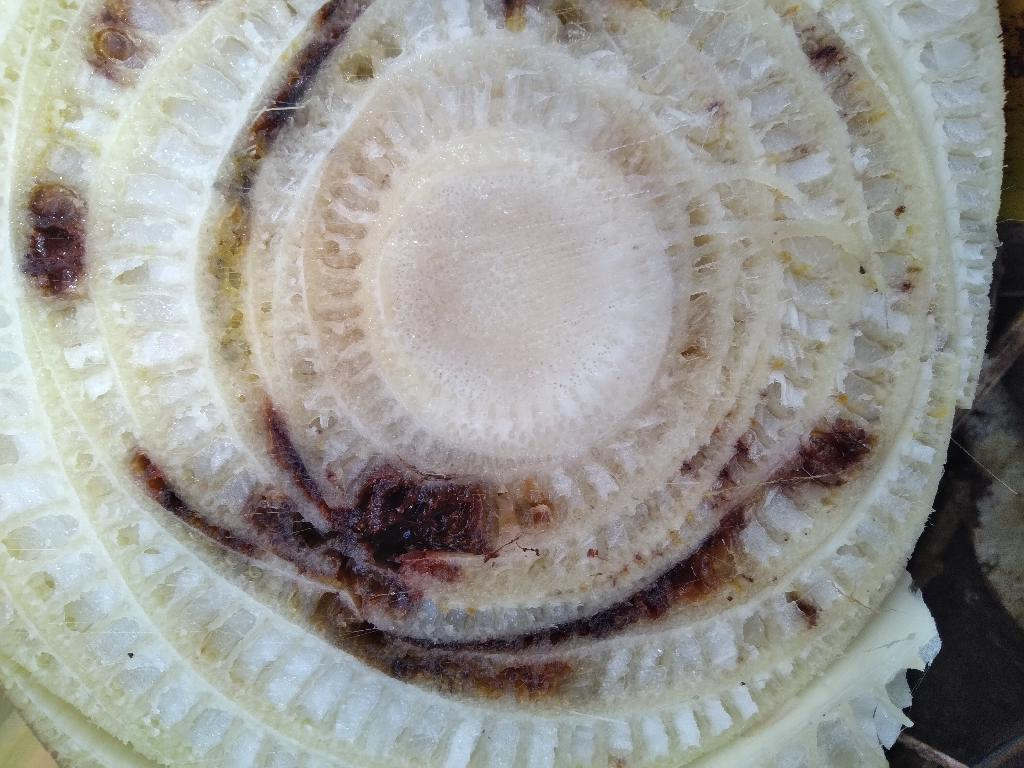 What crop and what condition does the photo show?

banana, black sigatoka
